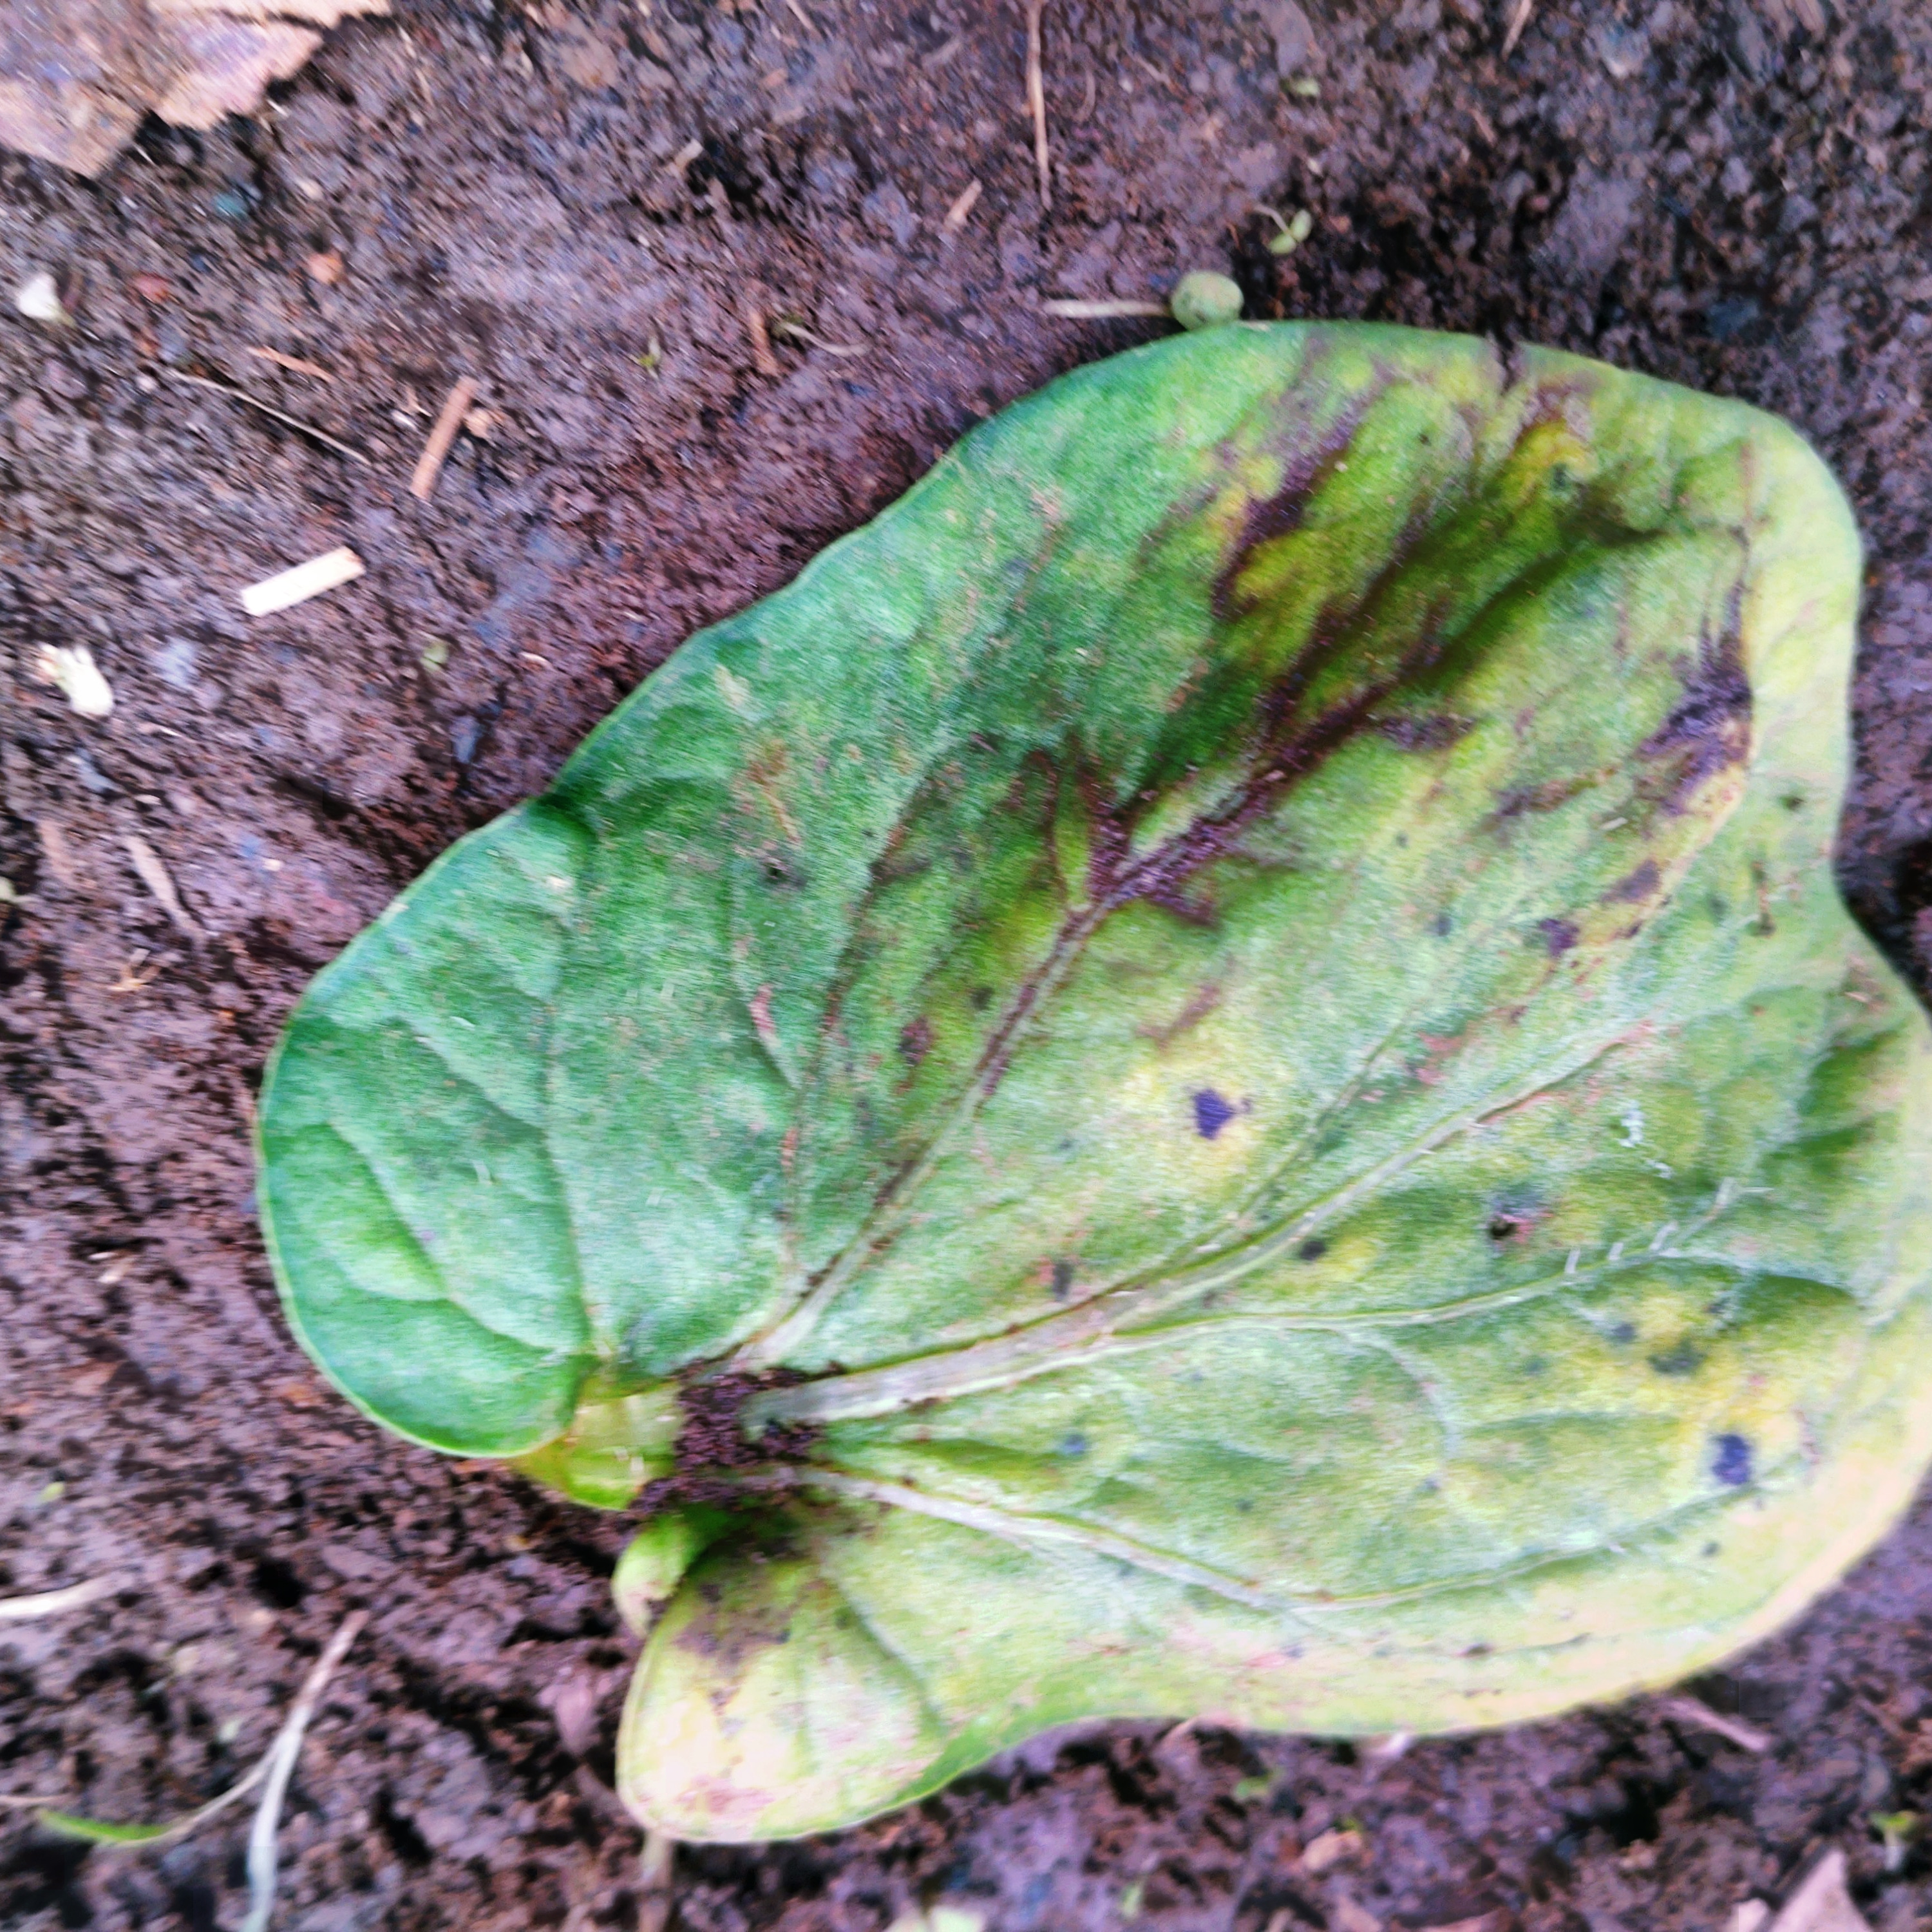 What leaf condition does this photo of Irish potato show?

late blight
